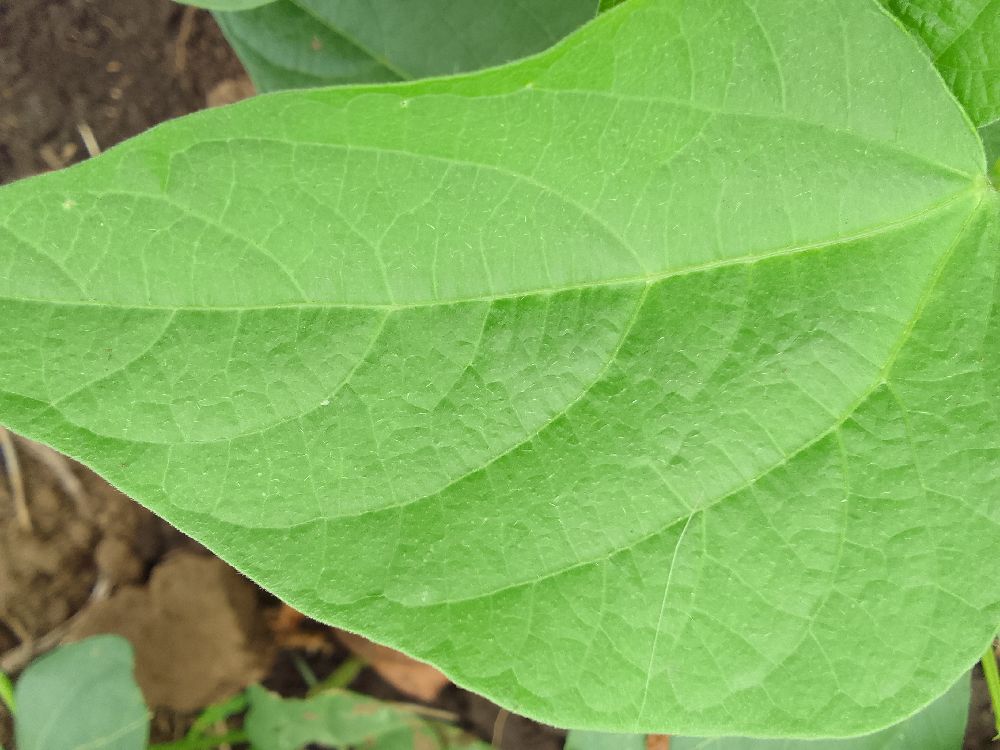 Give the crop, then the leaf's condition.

common bean, healthy
